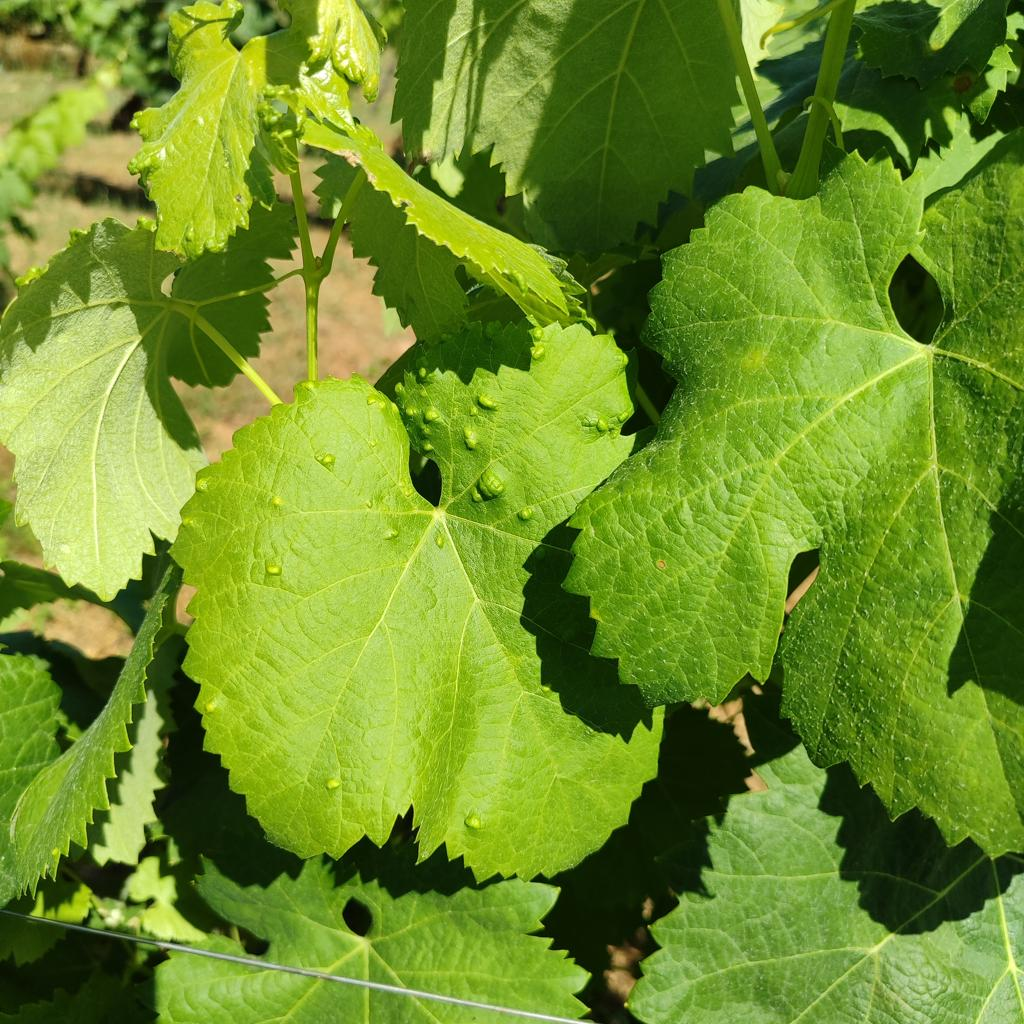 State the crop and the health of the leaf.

grapevine, erineum mite
